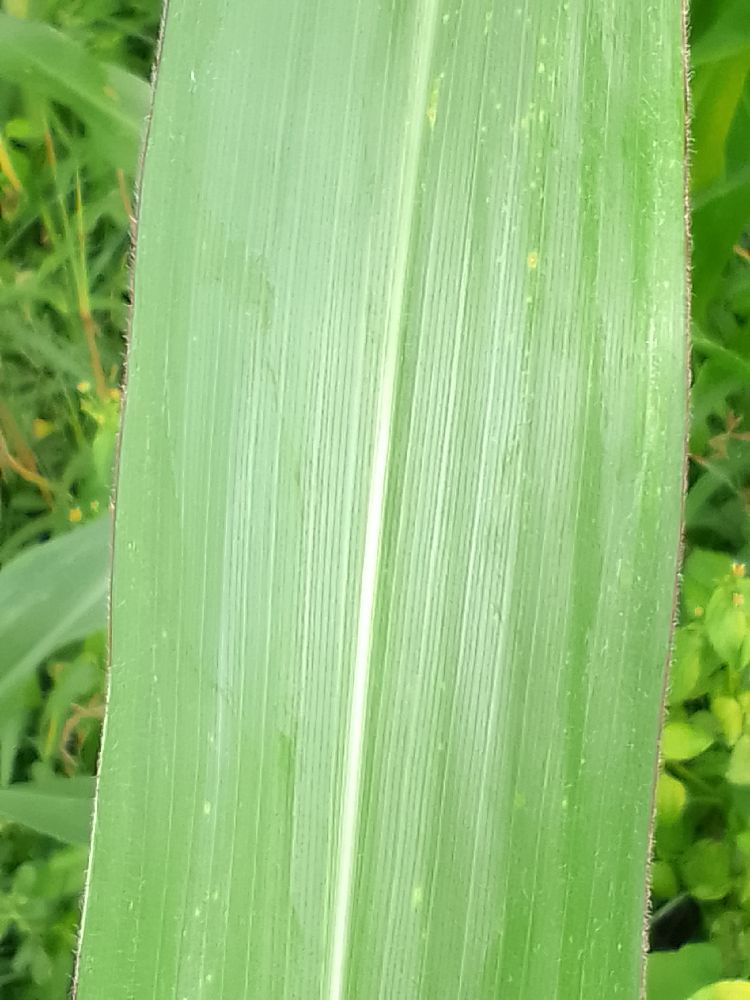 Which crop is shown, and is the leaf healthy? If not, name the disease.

maize, healthy
